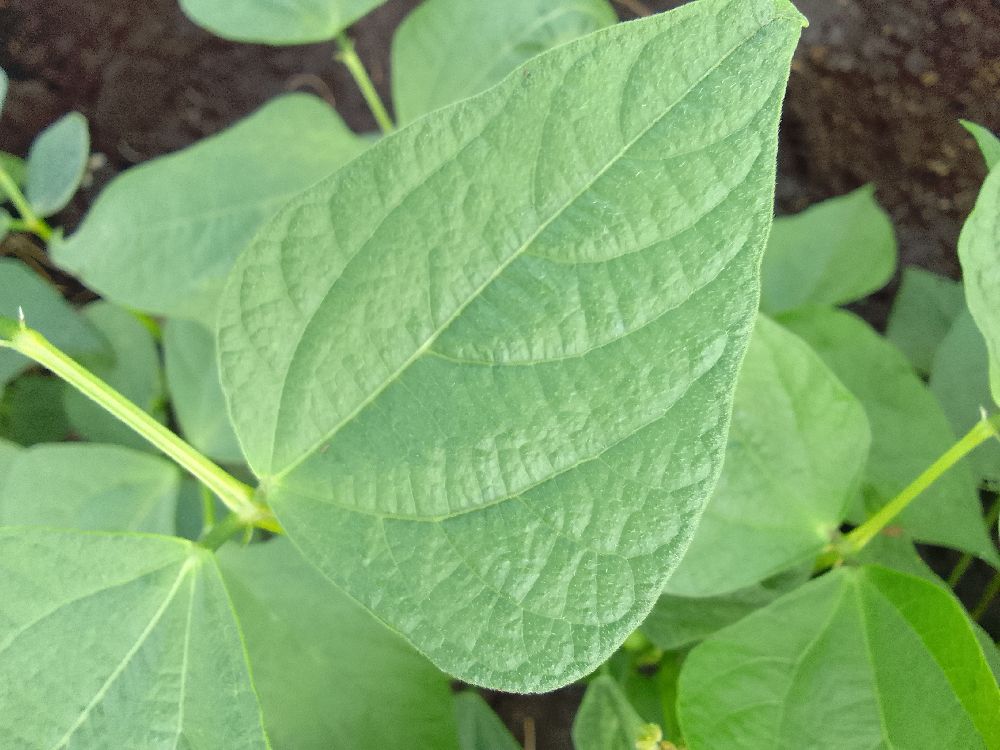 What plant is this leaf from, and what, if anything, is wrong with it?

common bean, healthy
